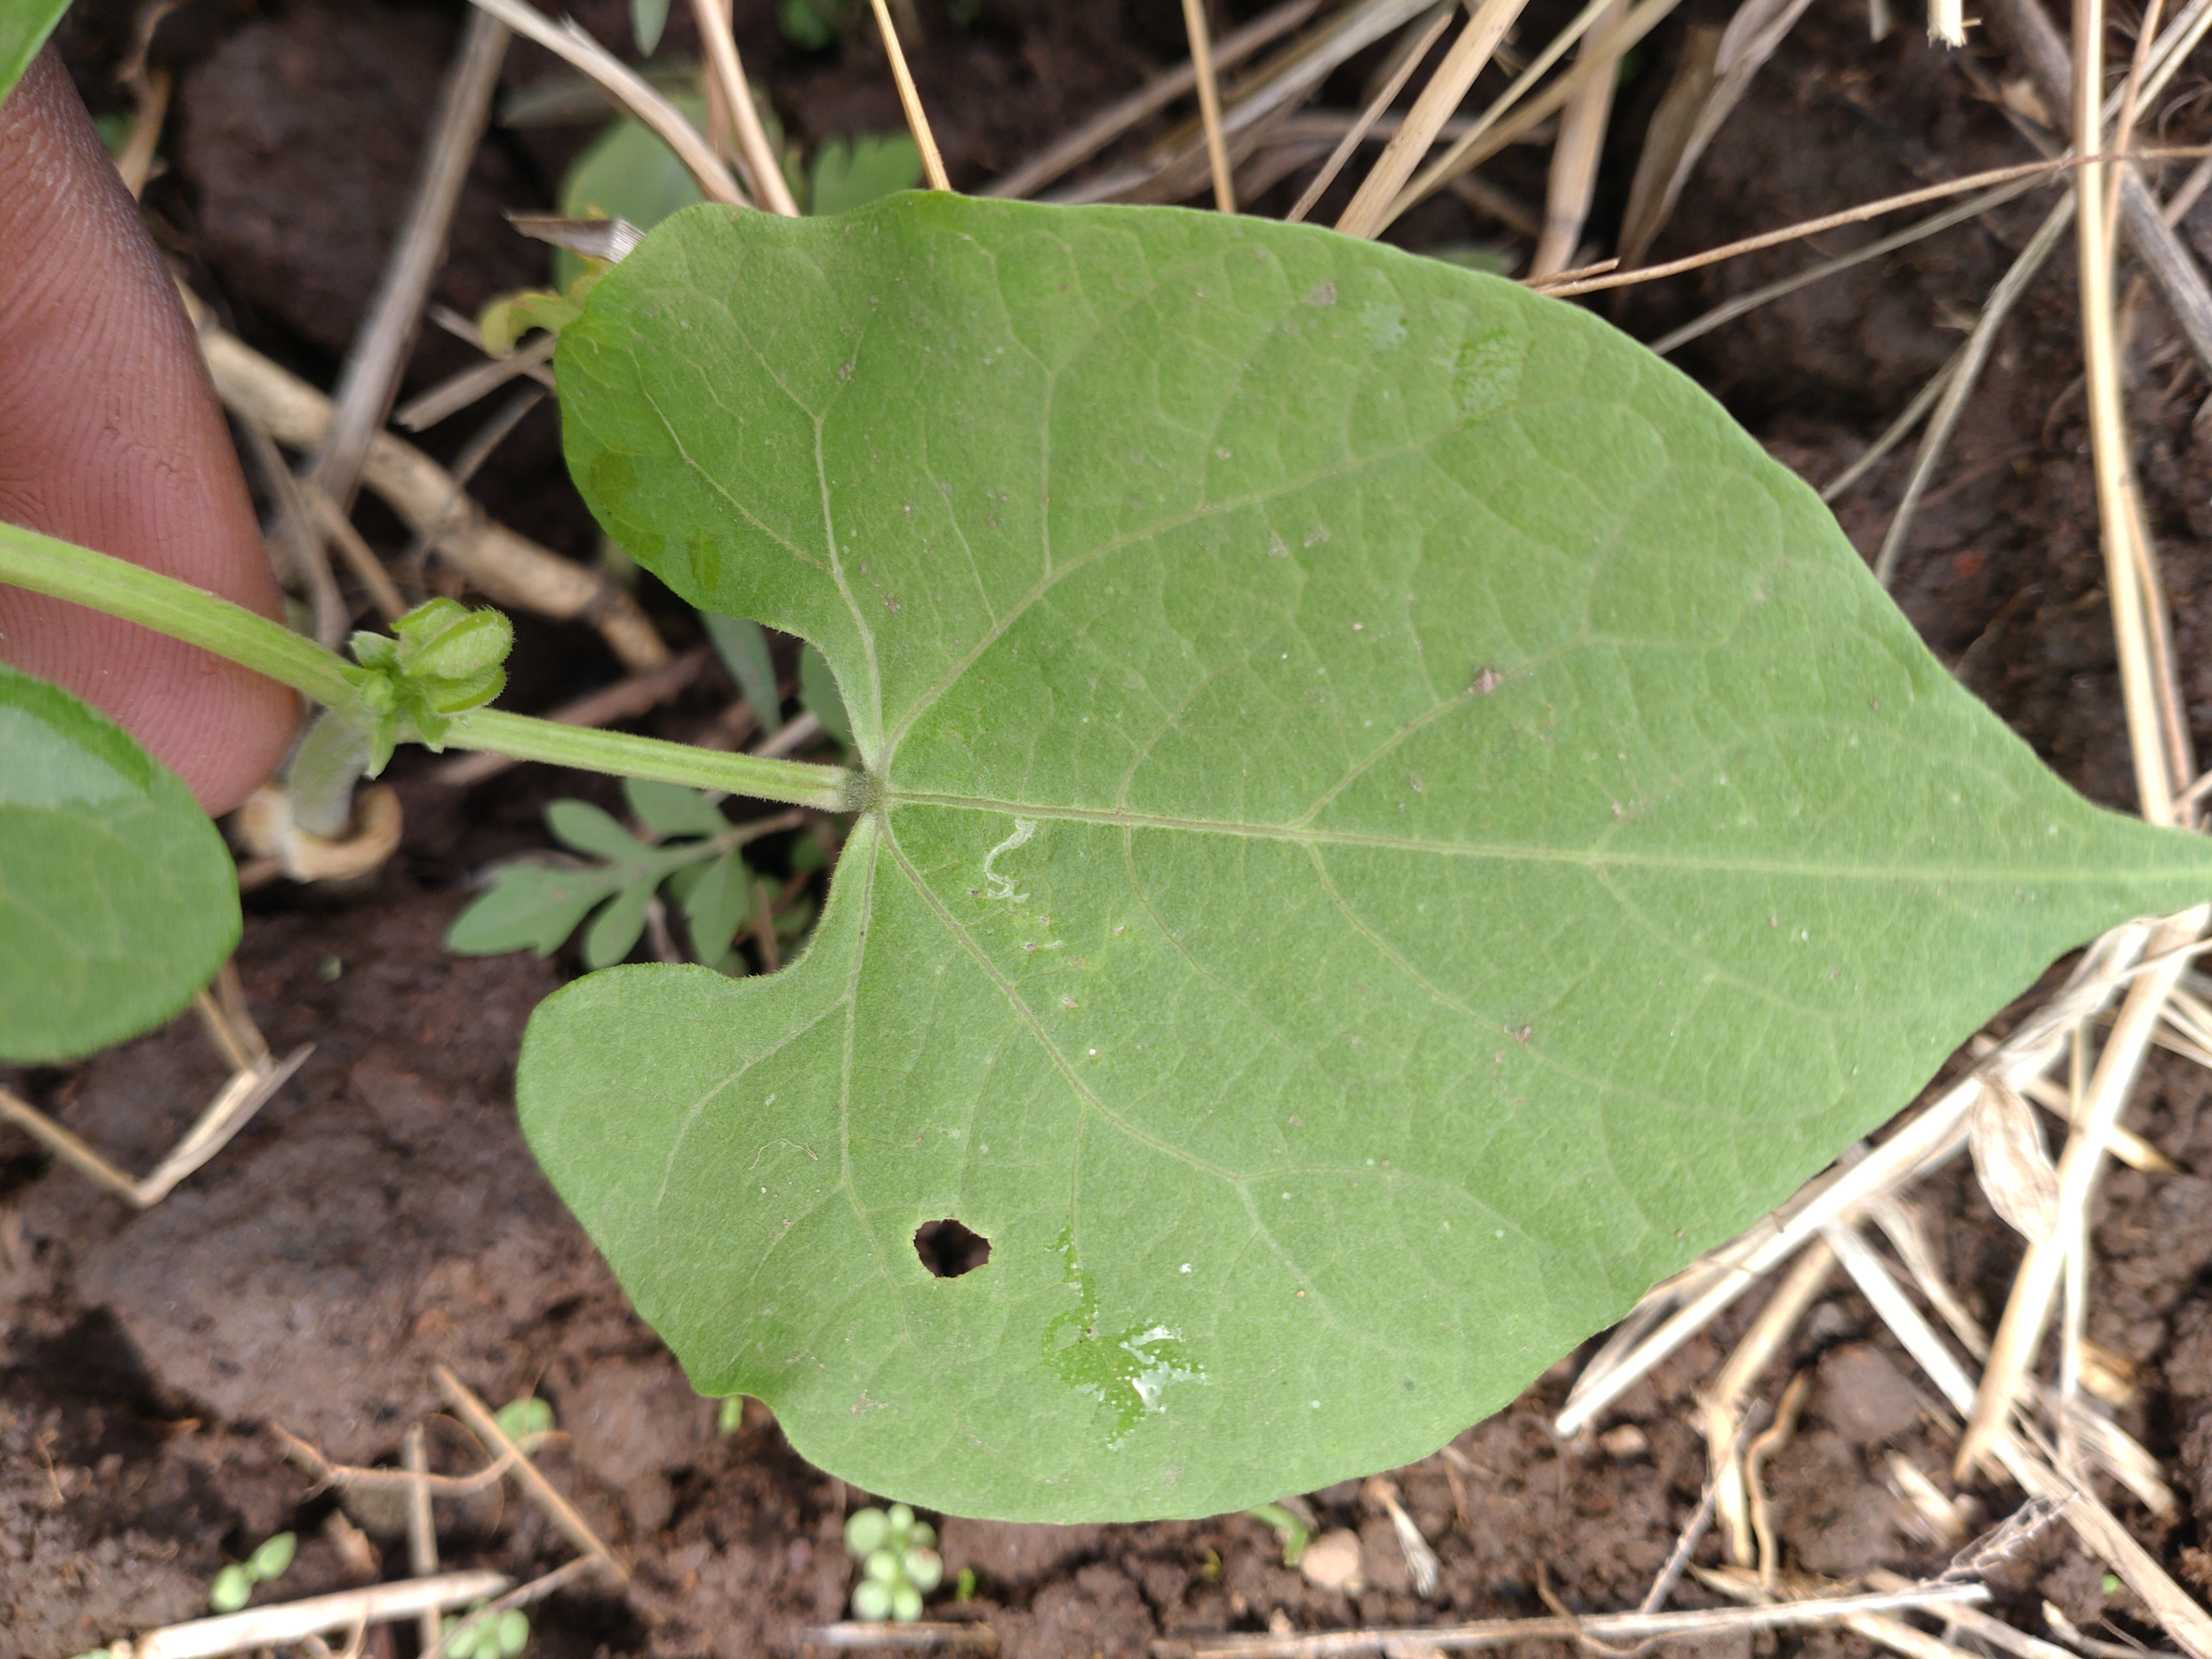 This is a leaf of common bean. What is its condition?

healthy
